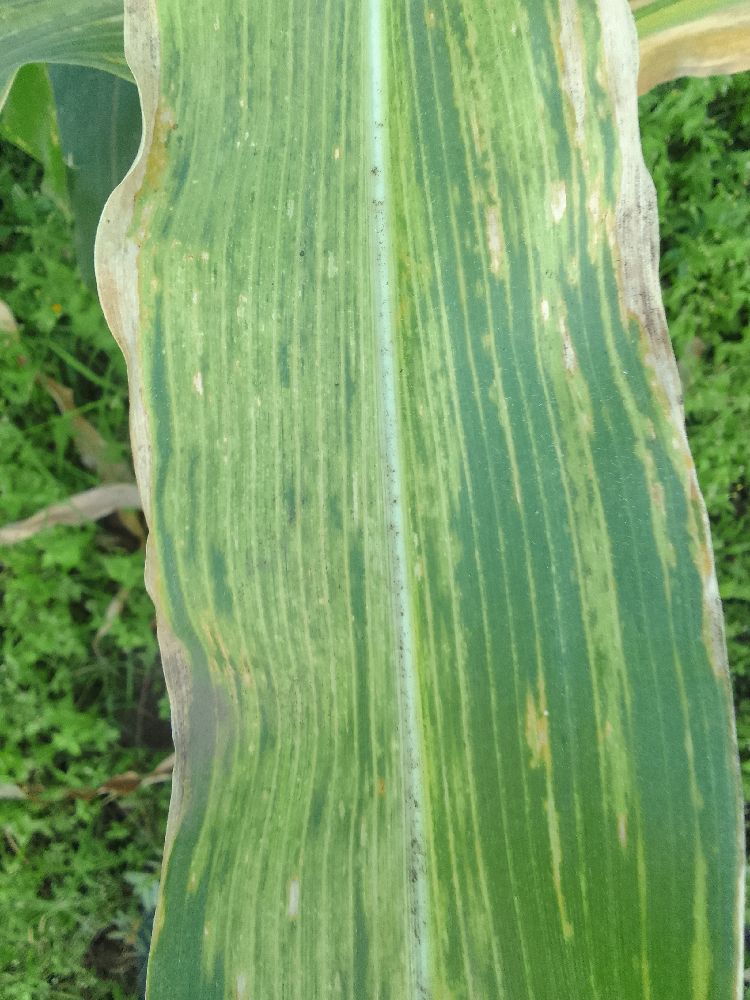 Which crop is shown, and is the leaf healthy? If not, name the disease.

maize, maize lethal necrosis
